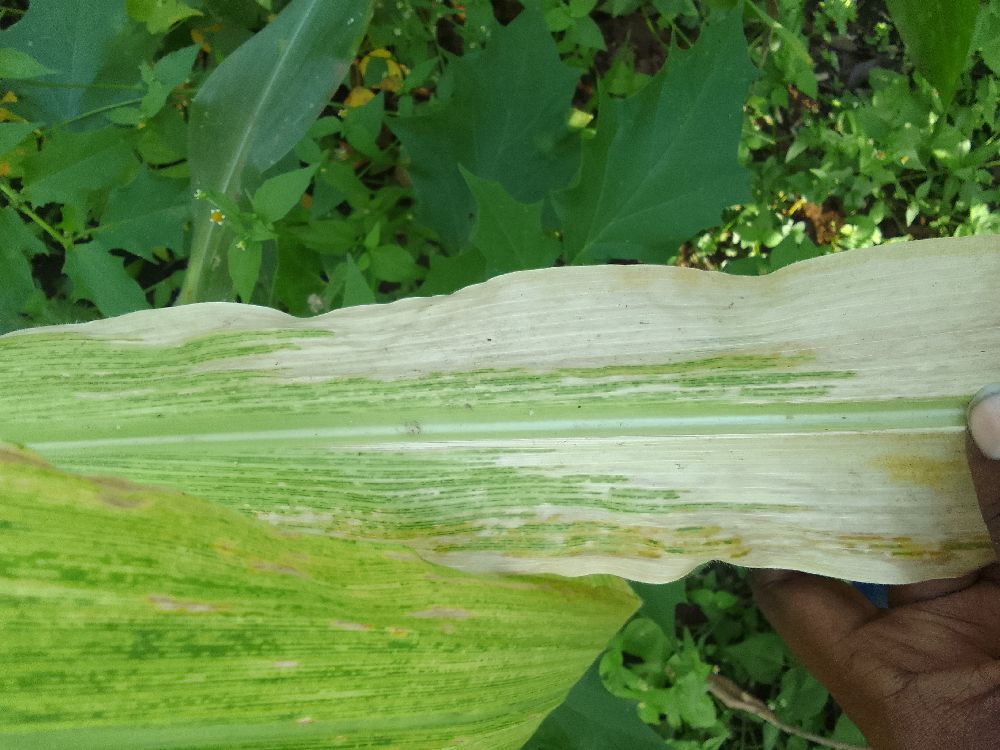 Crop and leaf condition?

maize, maize lethal necrosis
